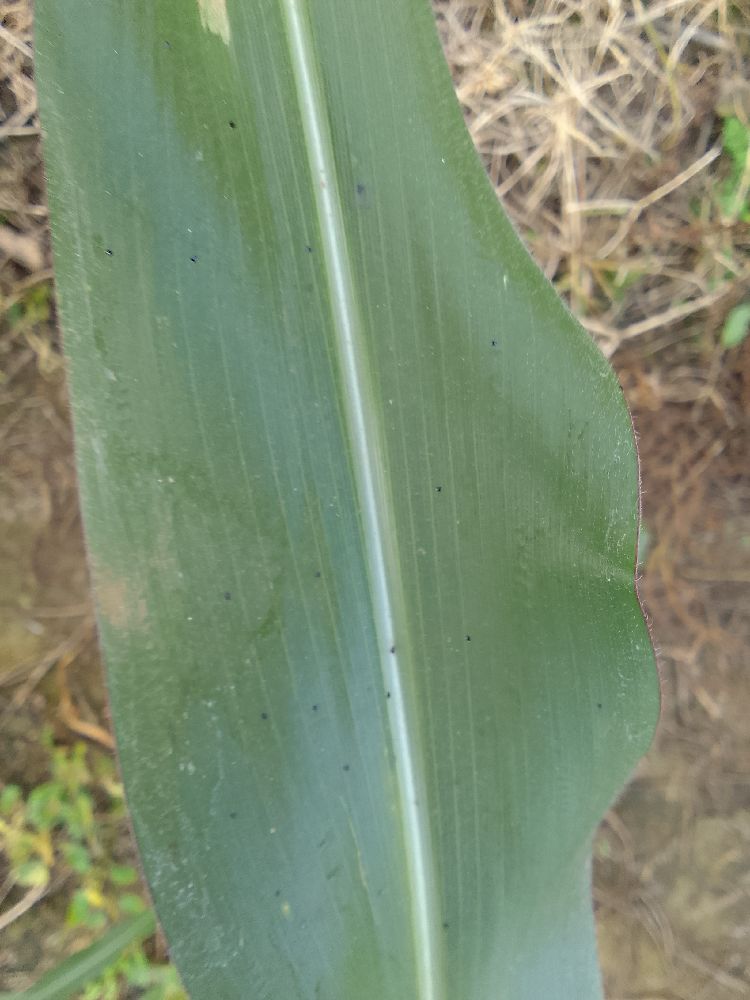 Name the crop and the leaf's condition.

maize, healthy
